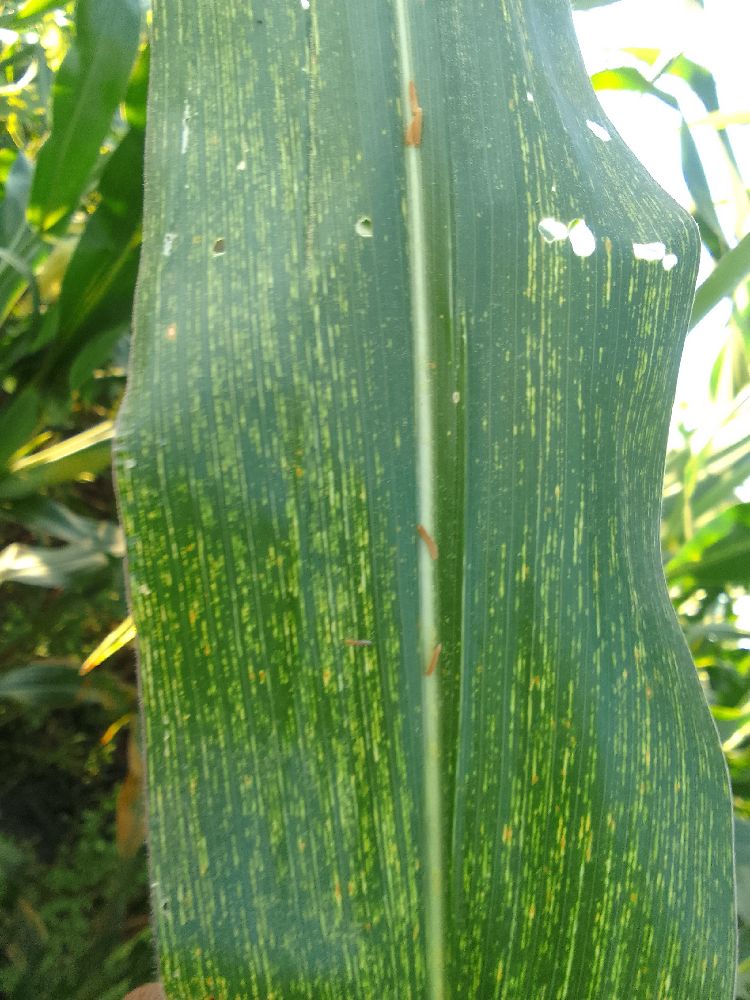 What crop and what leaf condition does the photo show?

maize, maize streak virus
